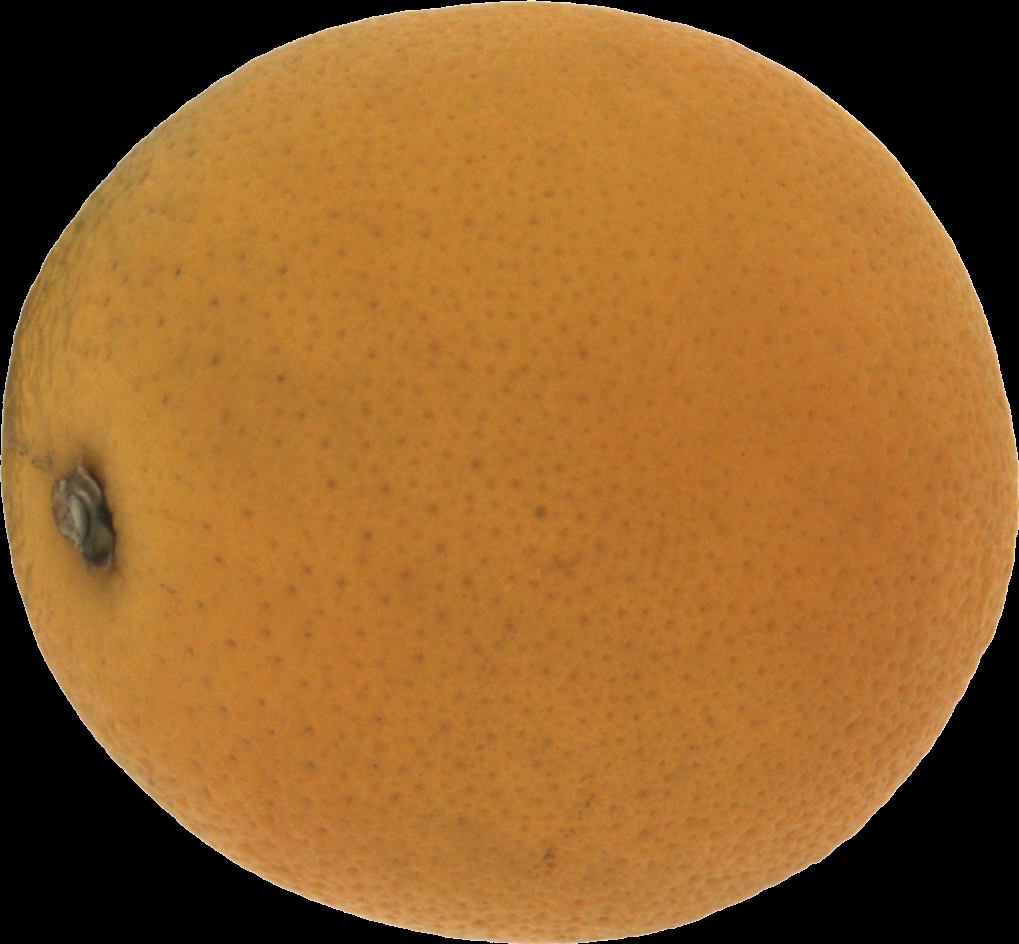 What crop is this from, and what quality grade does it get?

orange, bad
